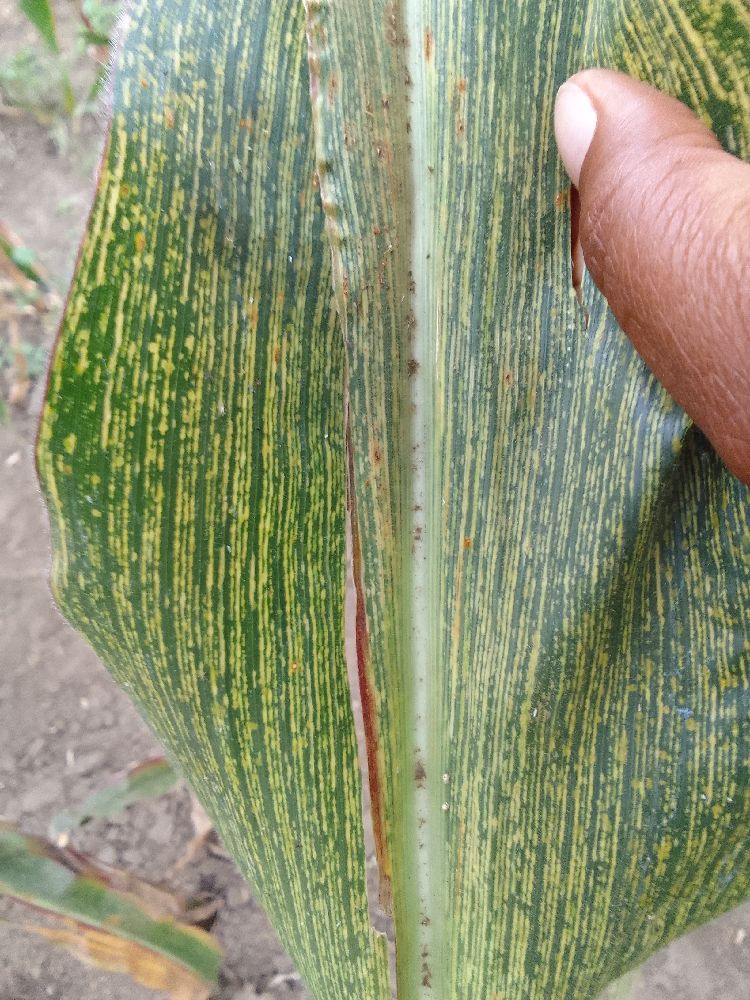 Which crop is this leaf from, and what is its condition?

maize, maize streak virus
